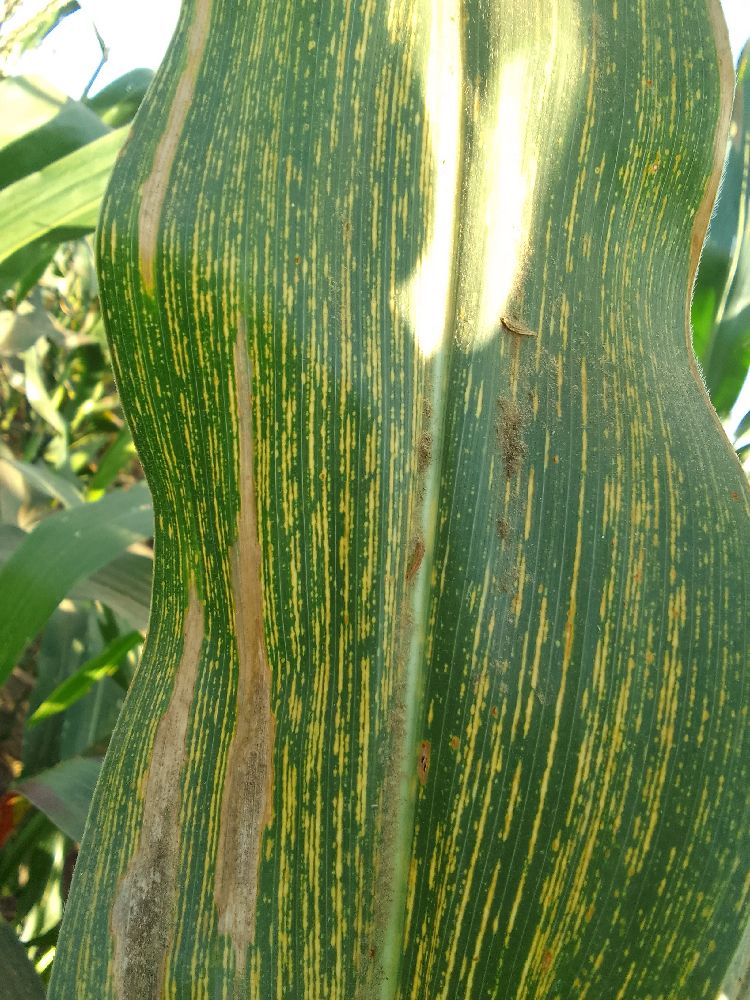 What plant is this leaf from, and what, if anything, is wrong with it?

maize, maize streak virus
